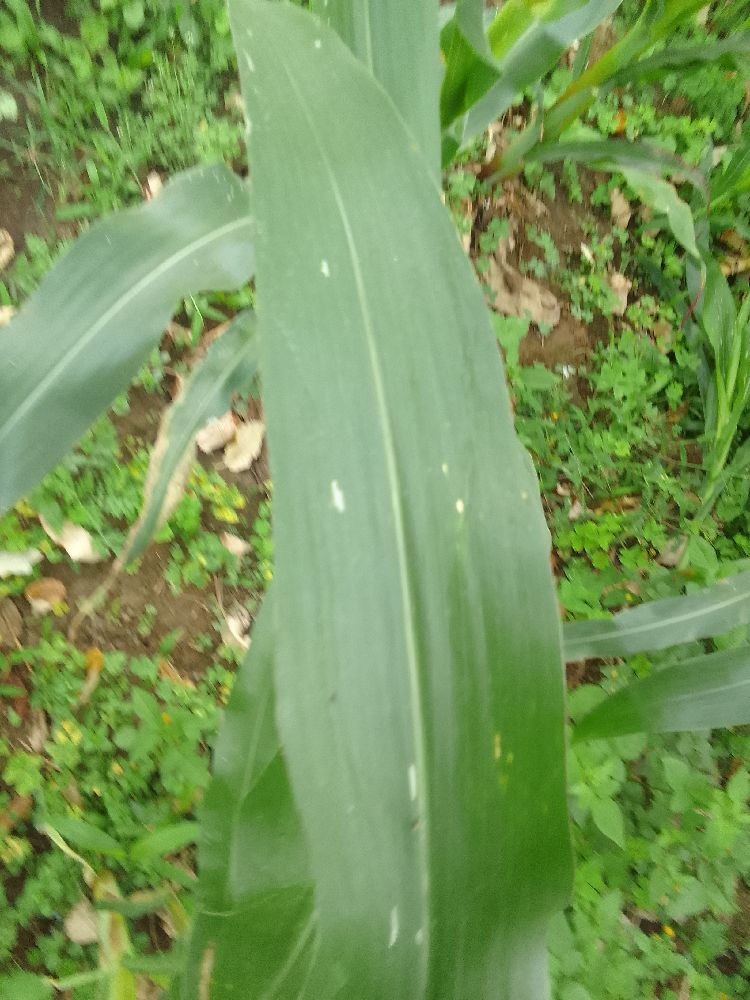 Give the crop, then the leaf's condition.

maize, healthy
